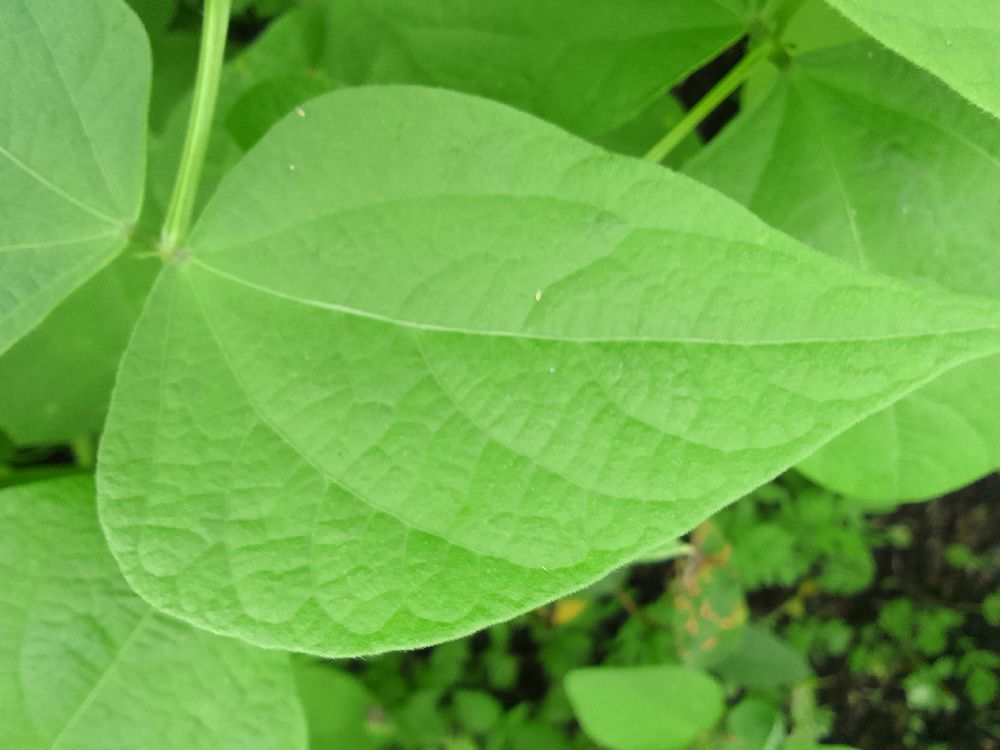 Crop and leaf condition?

common bean, healthy
